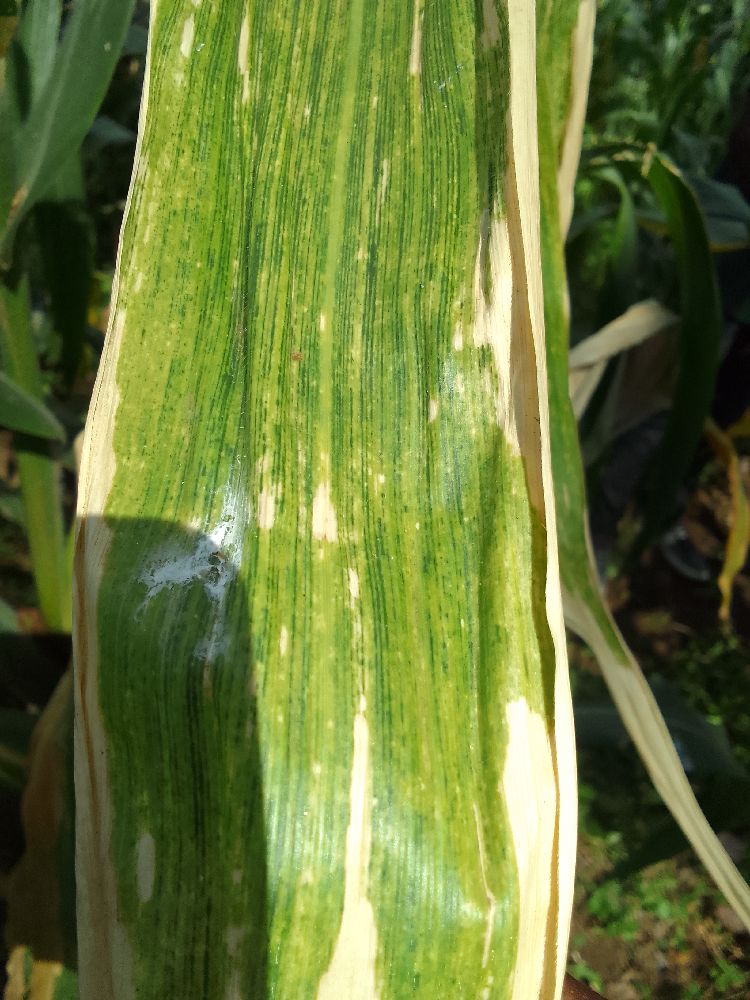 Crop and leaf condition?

maize, maize lethal necrosis
